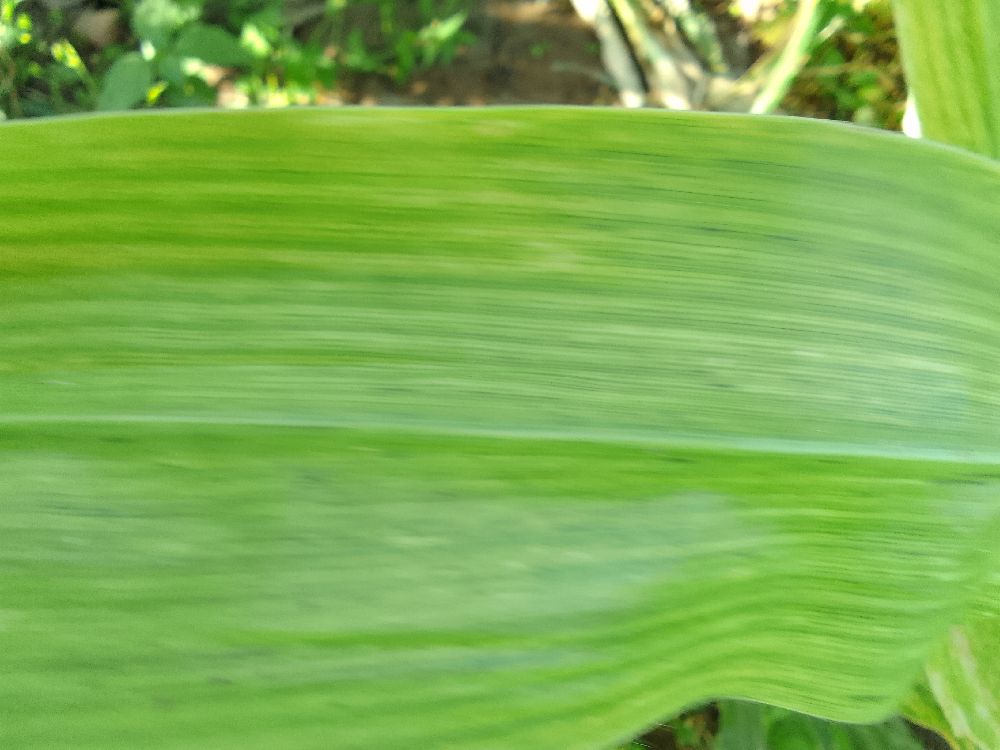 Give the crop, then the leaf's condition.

maize, maize lethal necrosis
